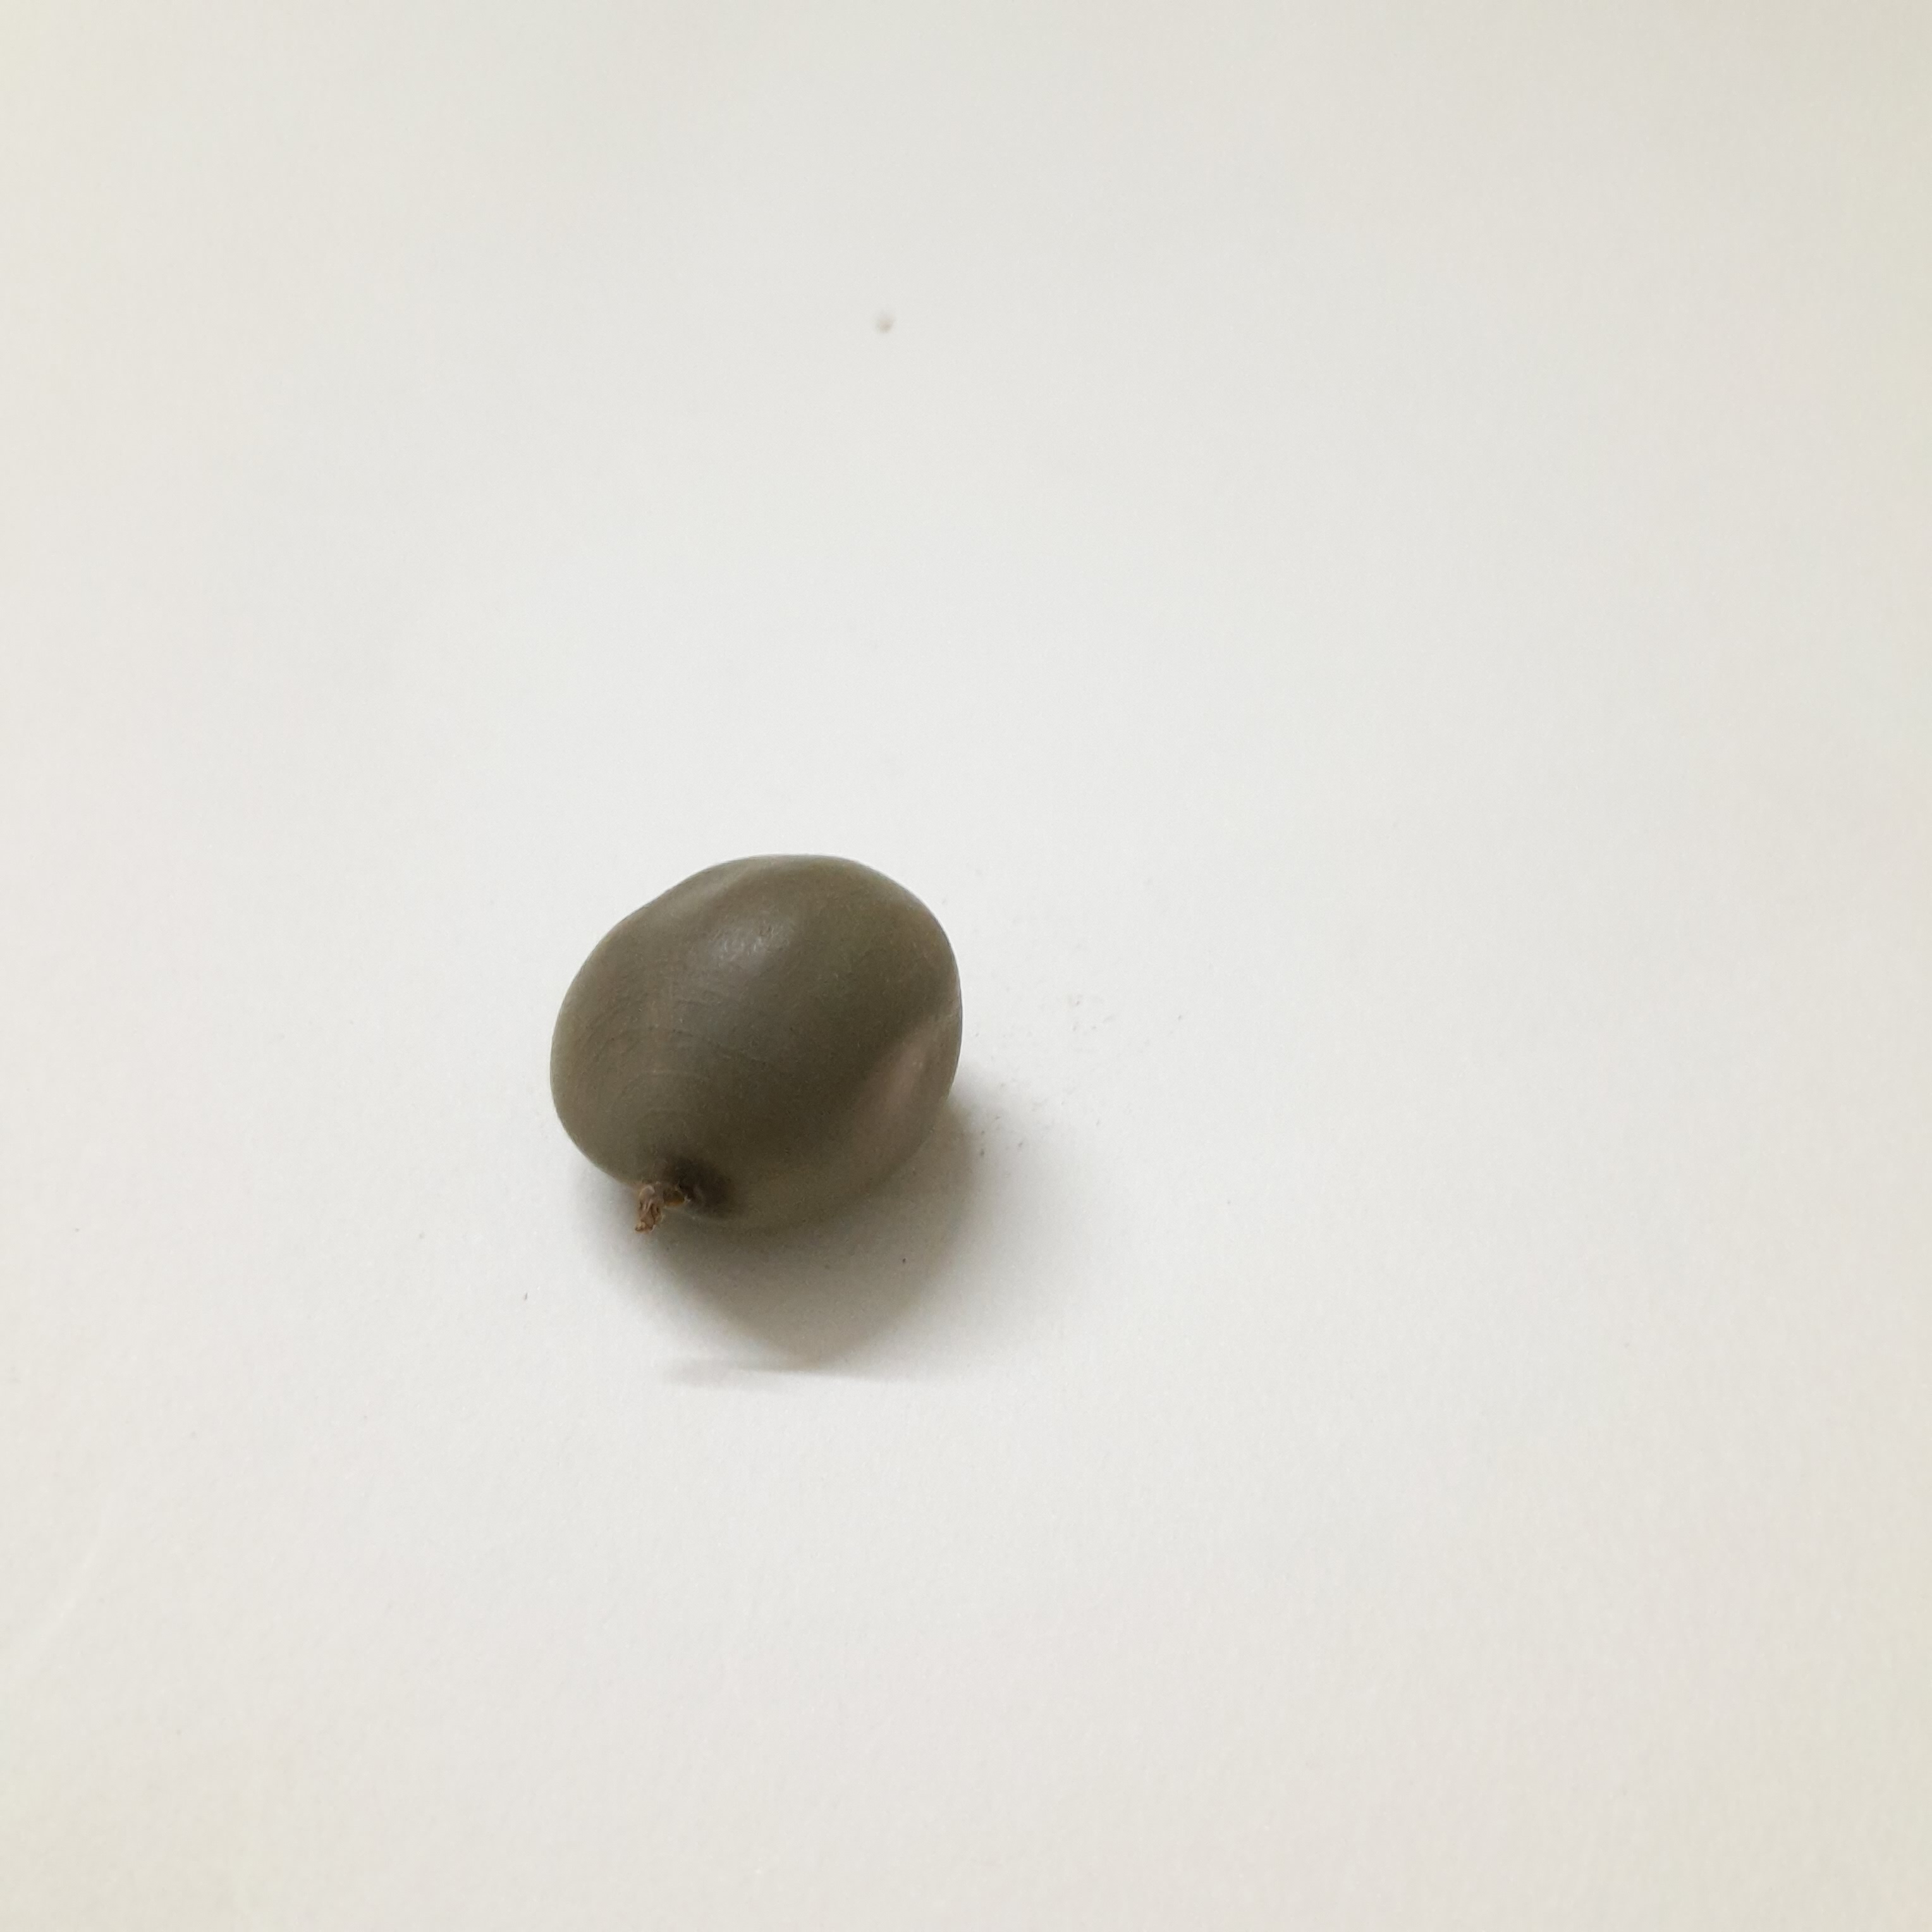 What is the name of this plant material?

sagargota
